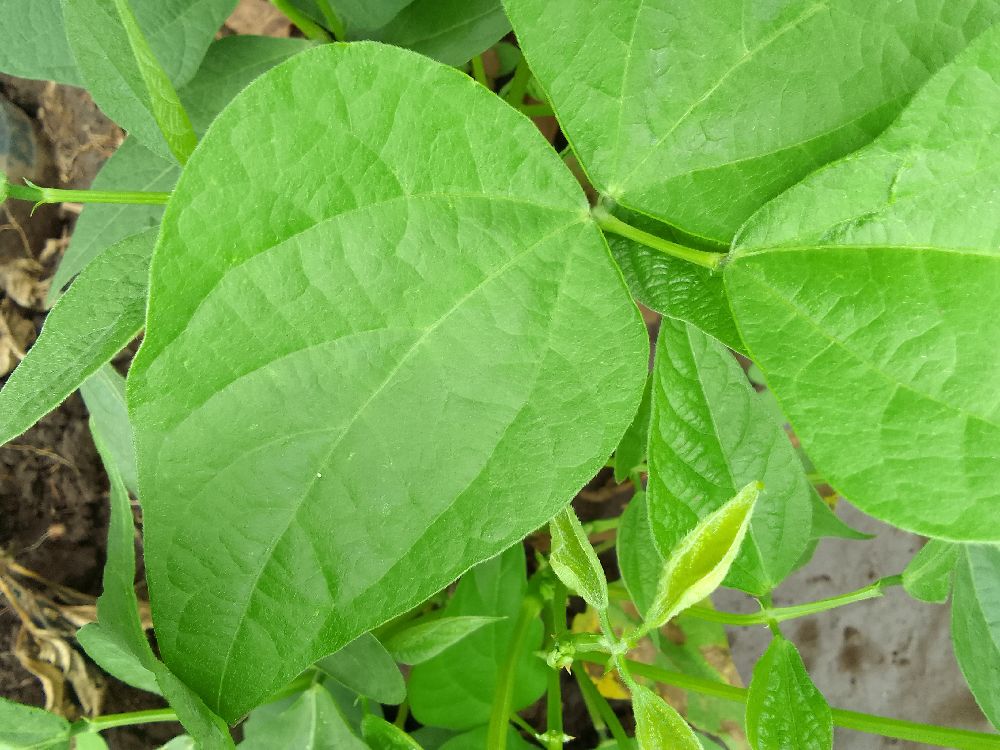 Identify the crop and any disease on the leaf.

common bean, healthy
